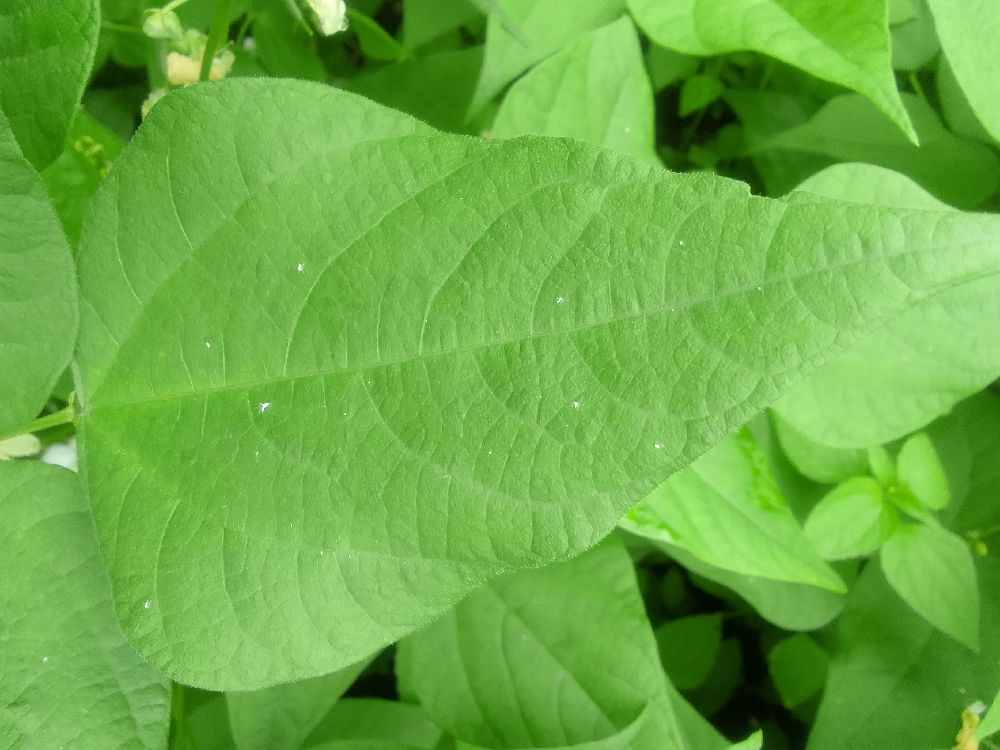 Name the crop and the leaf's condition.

common bean, healthy
